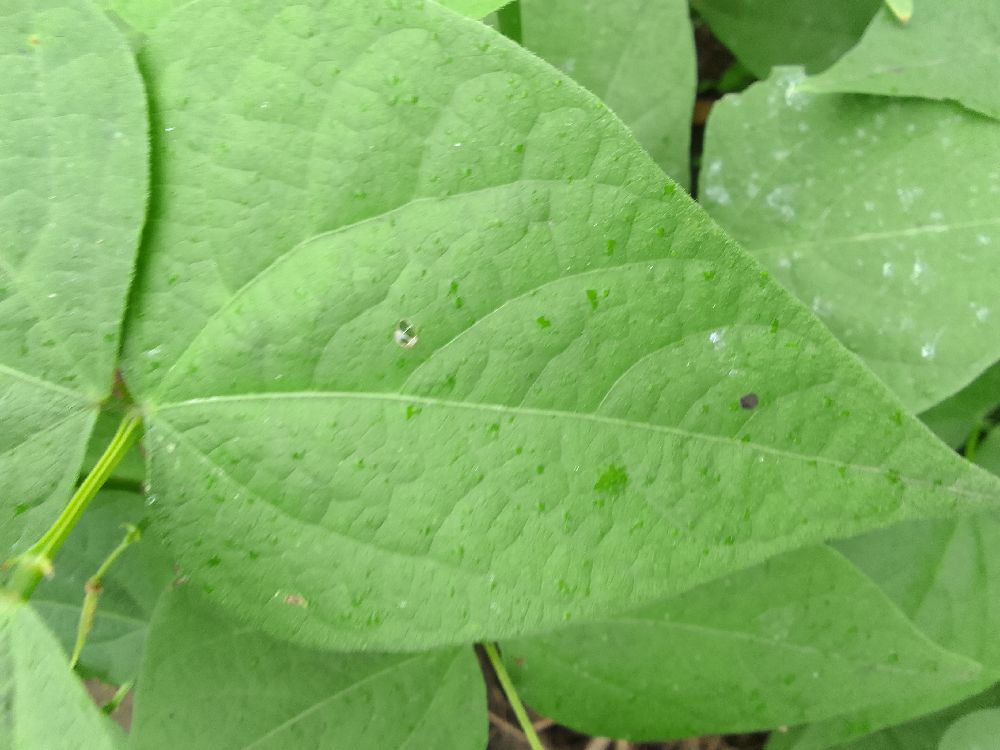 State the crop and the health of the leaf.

common bean, healthy
